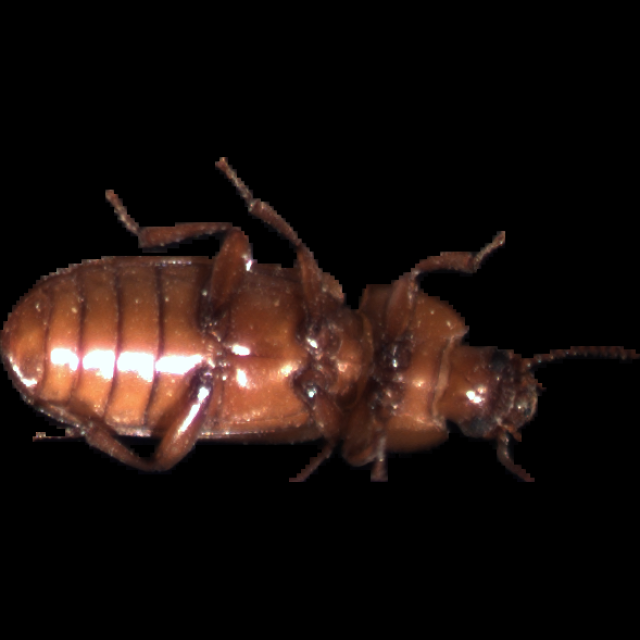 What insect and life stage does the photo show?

mealworm beetle
